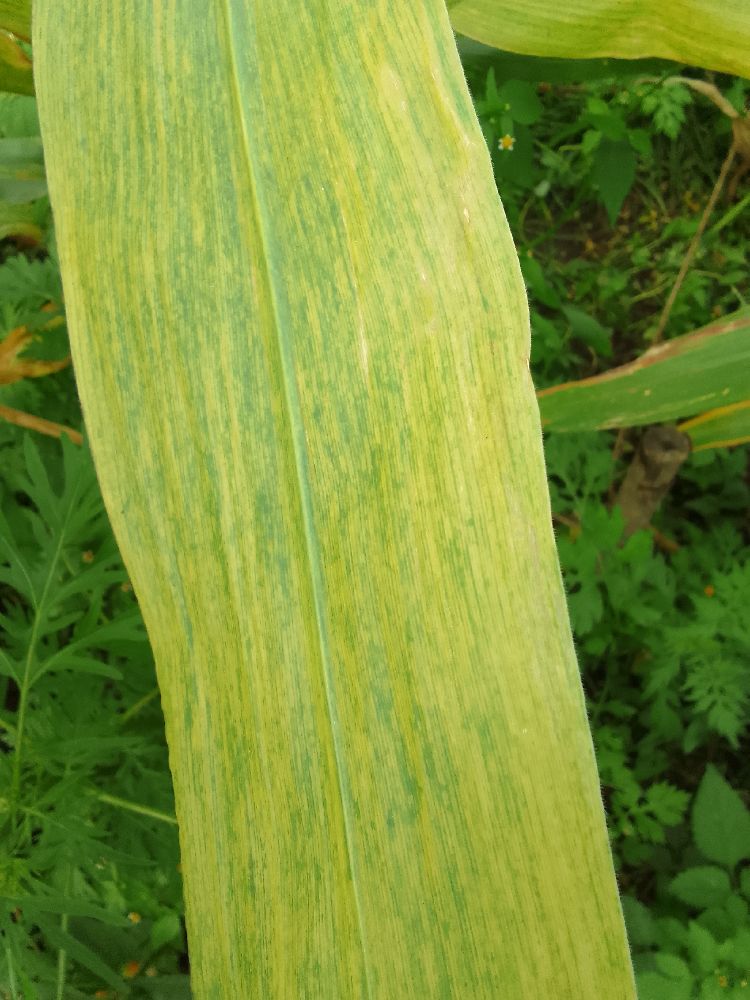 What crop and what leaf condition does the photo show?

maize, maize lethal necrosis
